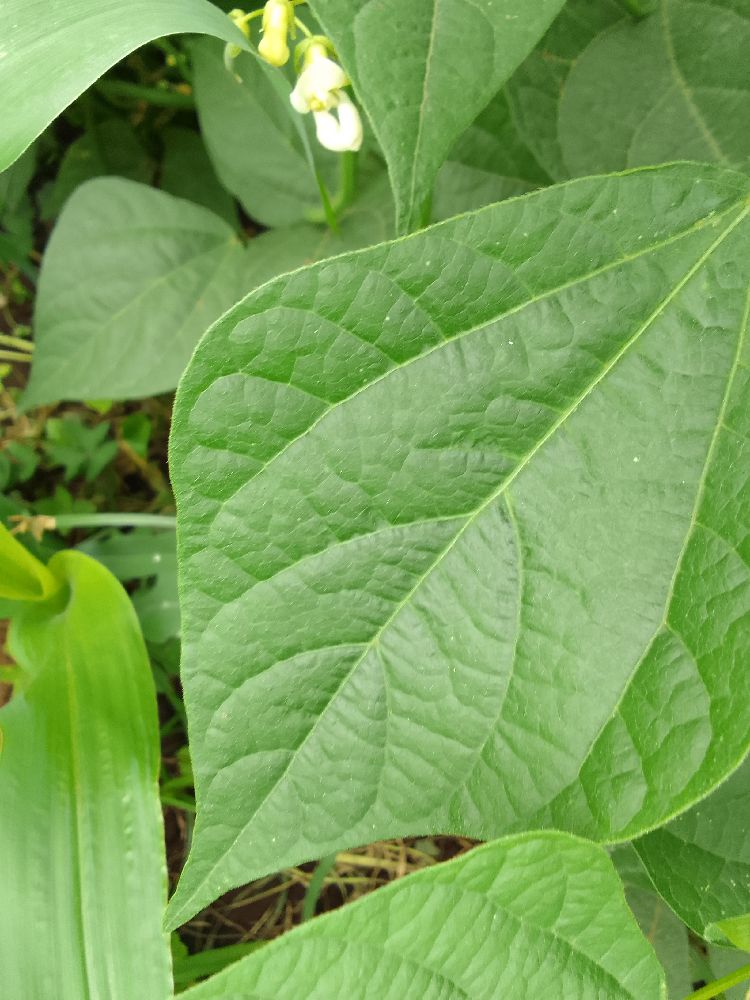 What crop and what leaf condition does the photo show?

common bean, healthy
